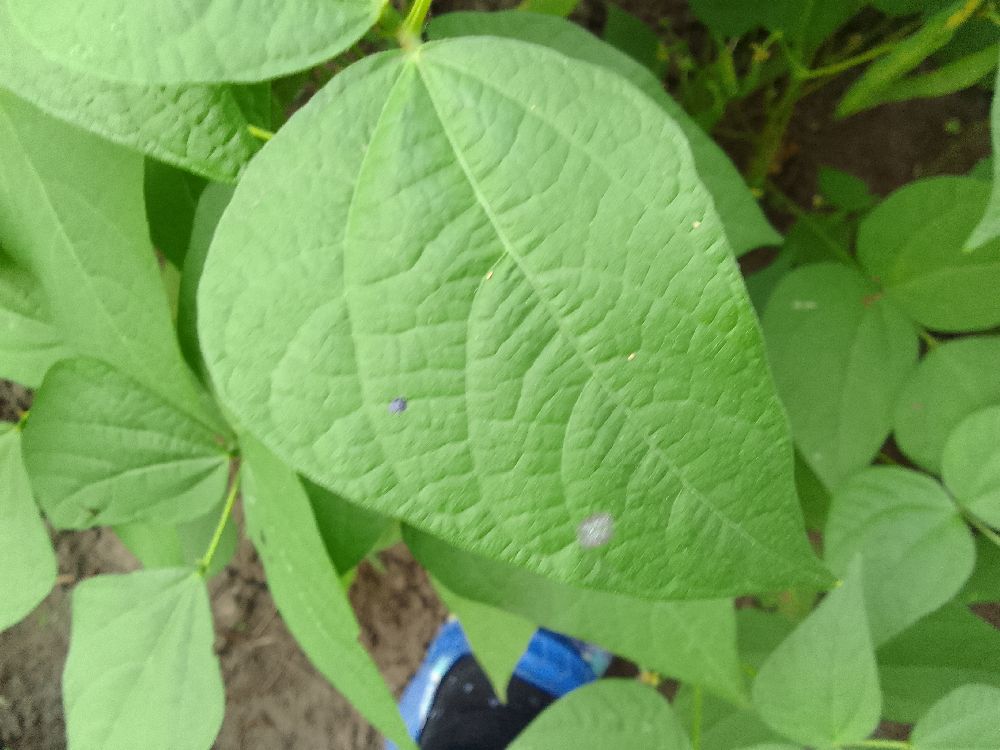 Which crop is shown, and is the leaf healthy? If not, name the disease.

common bean, healthy
